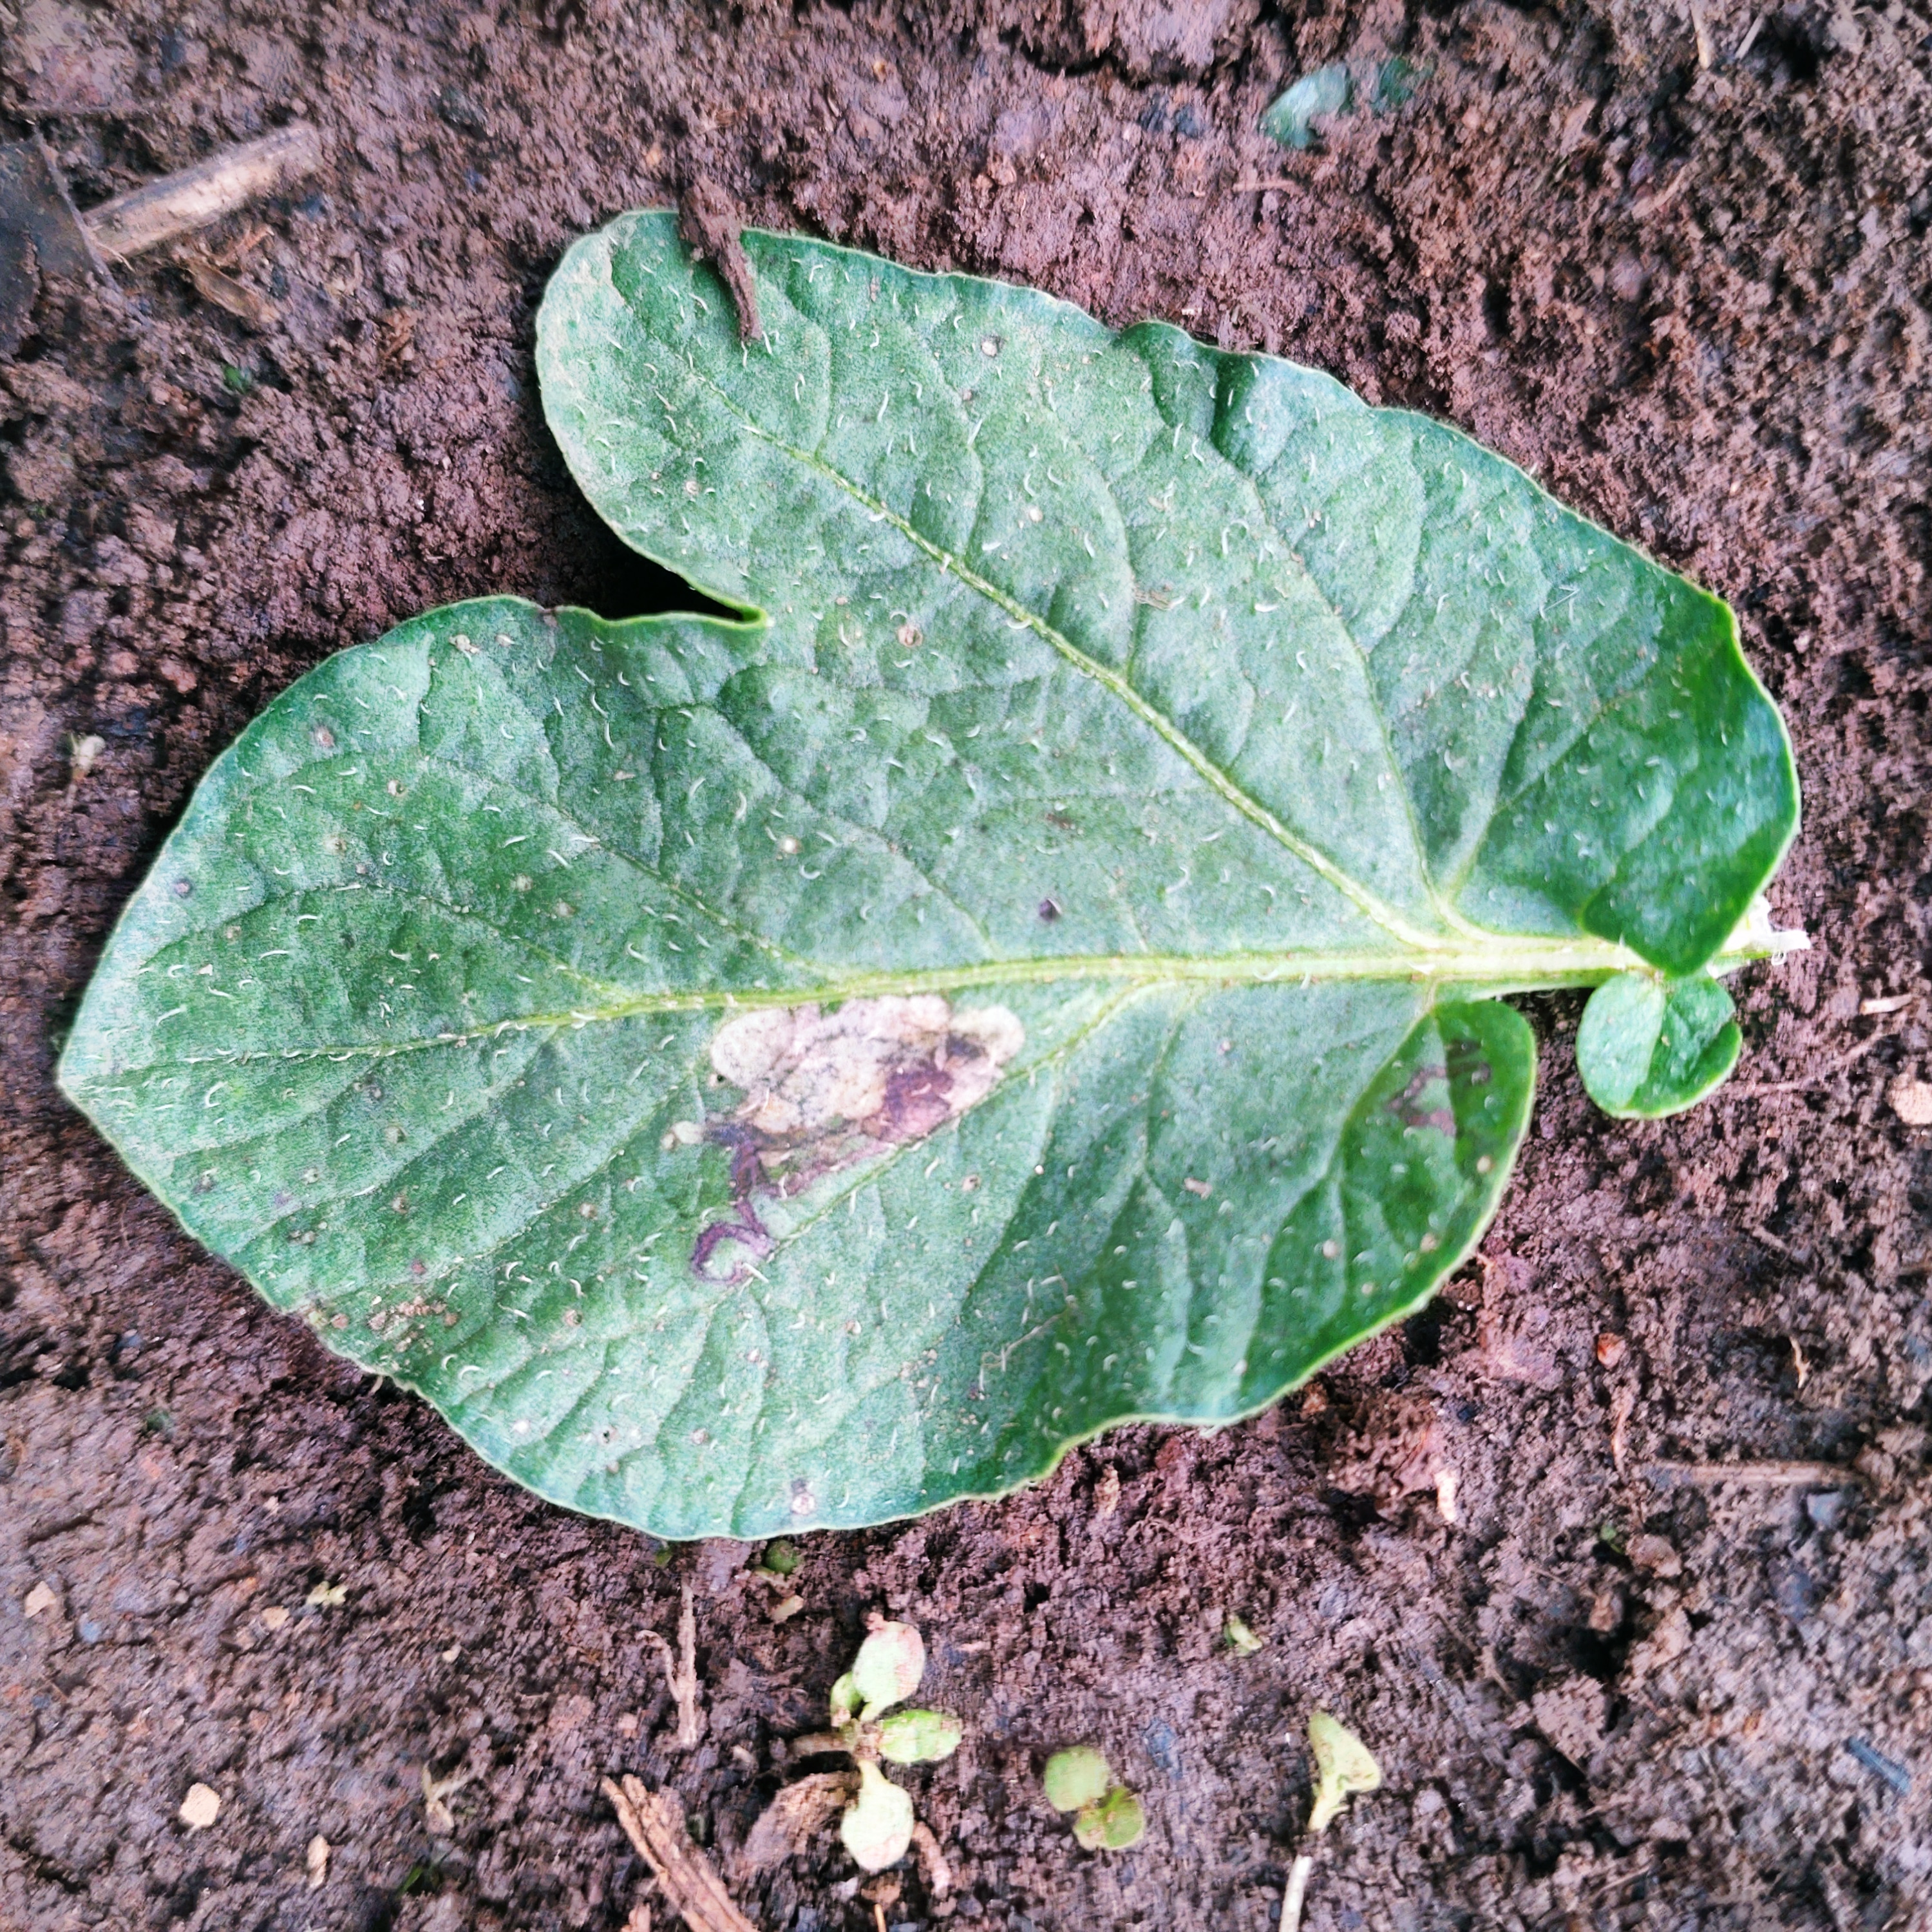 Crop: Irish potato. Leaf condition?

early blight
